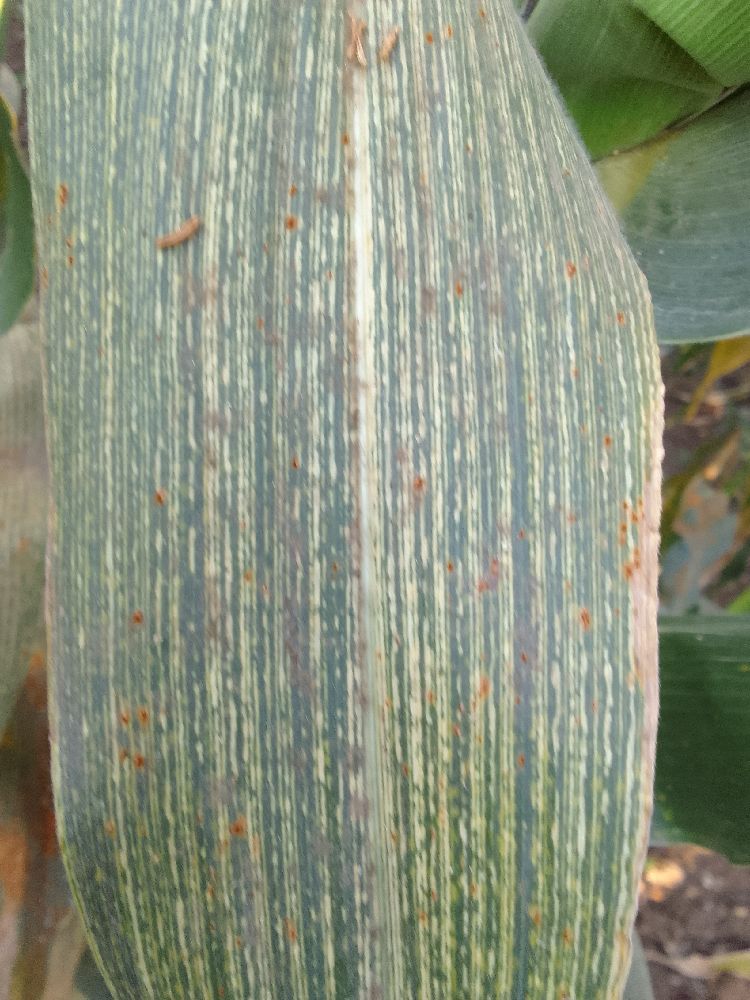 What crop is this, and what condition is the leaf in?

maize, maize streak virus
